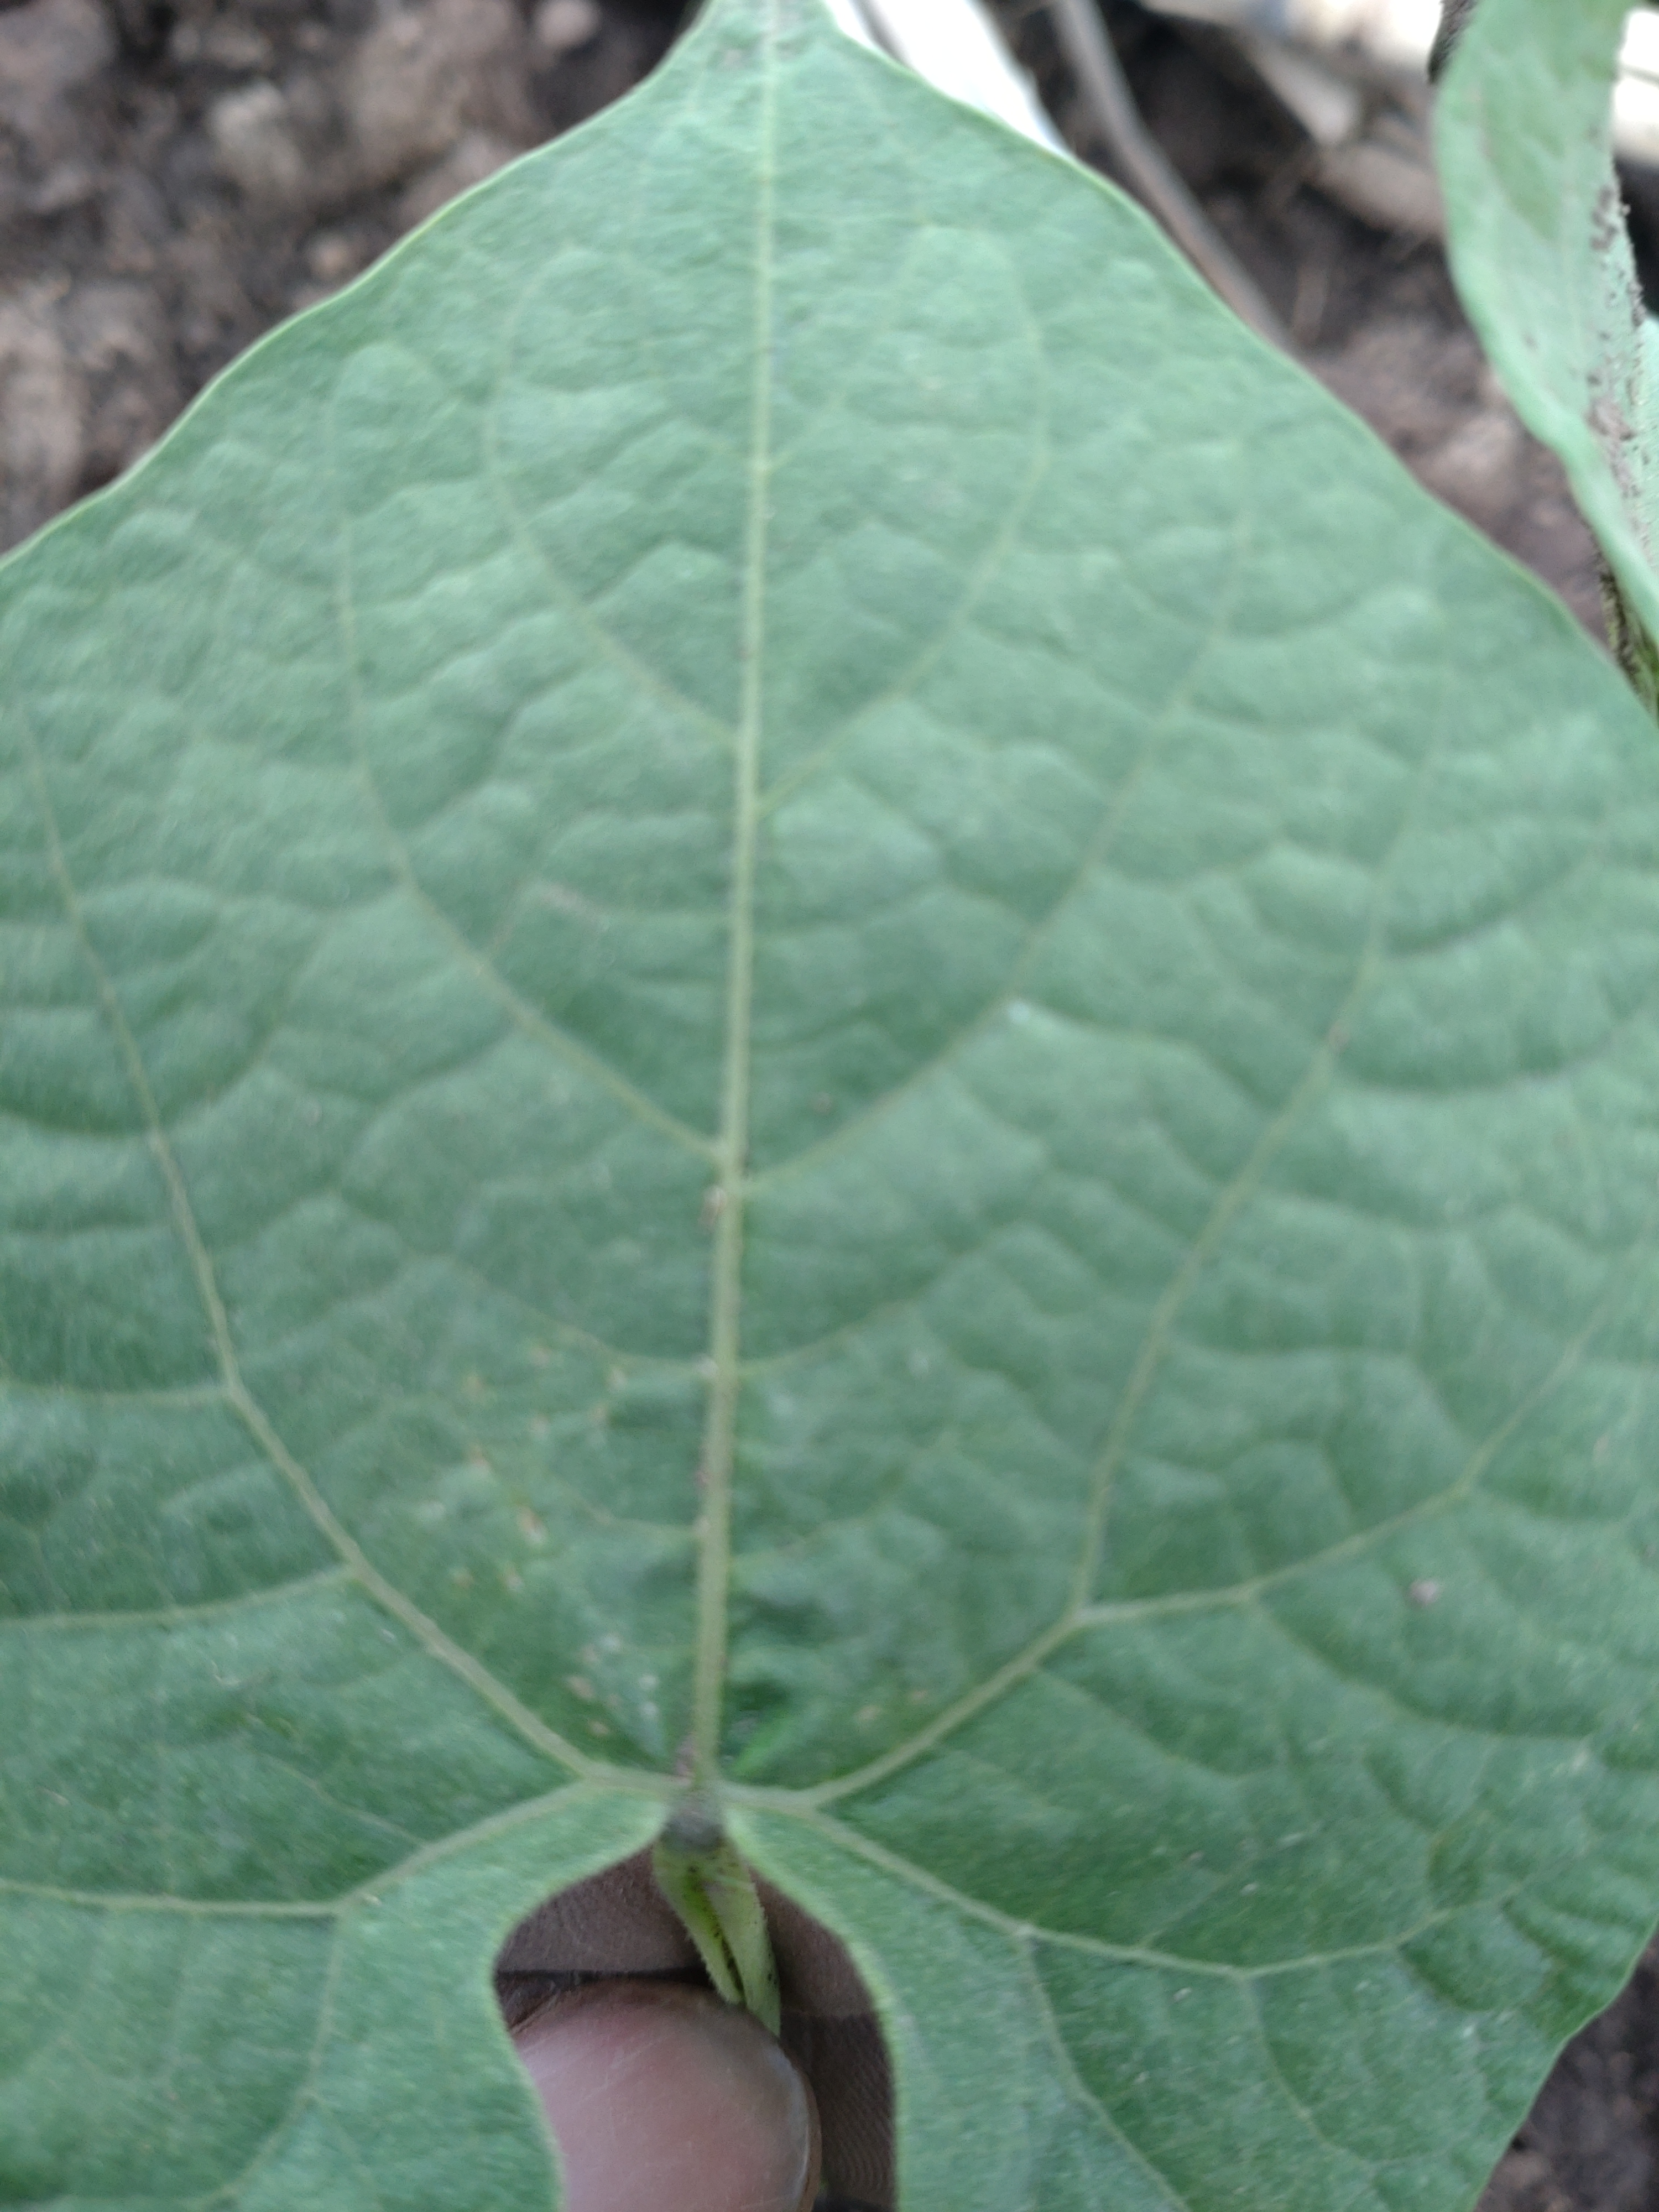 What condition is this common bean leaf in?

healthy
